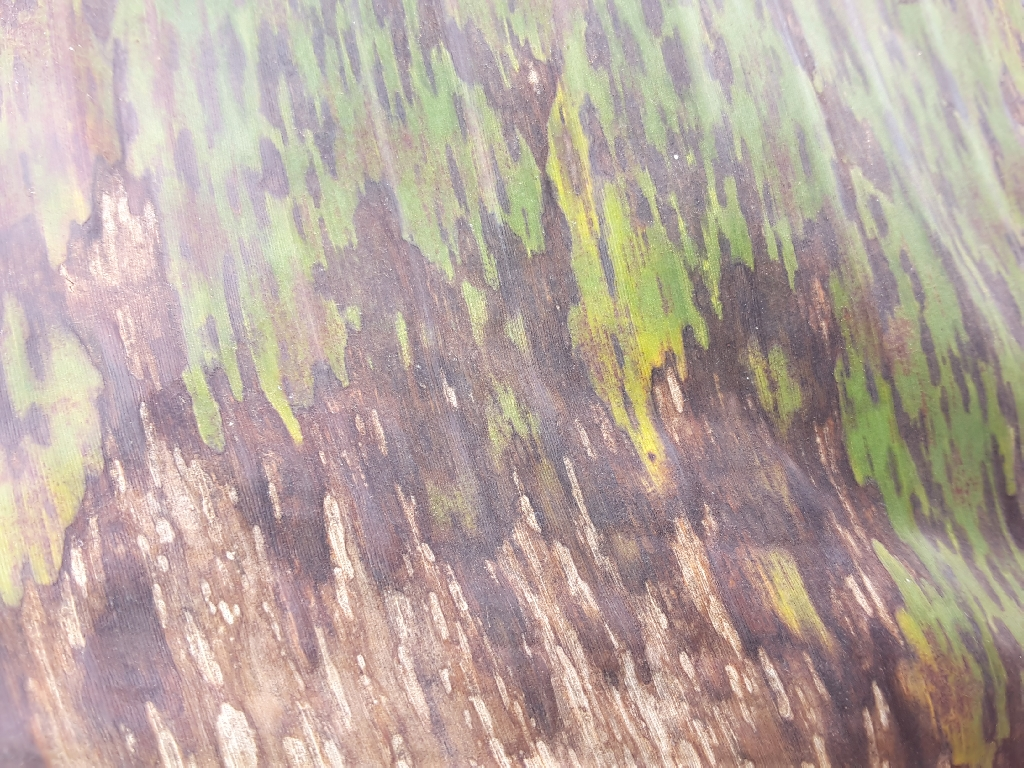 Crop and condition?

banana, black sigatoka
